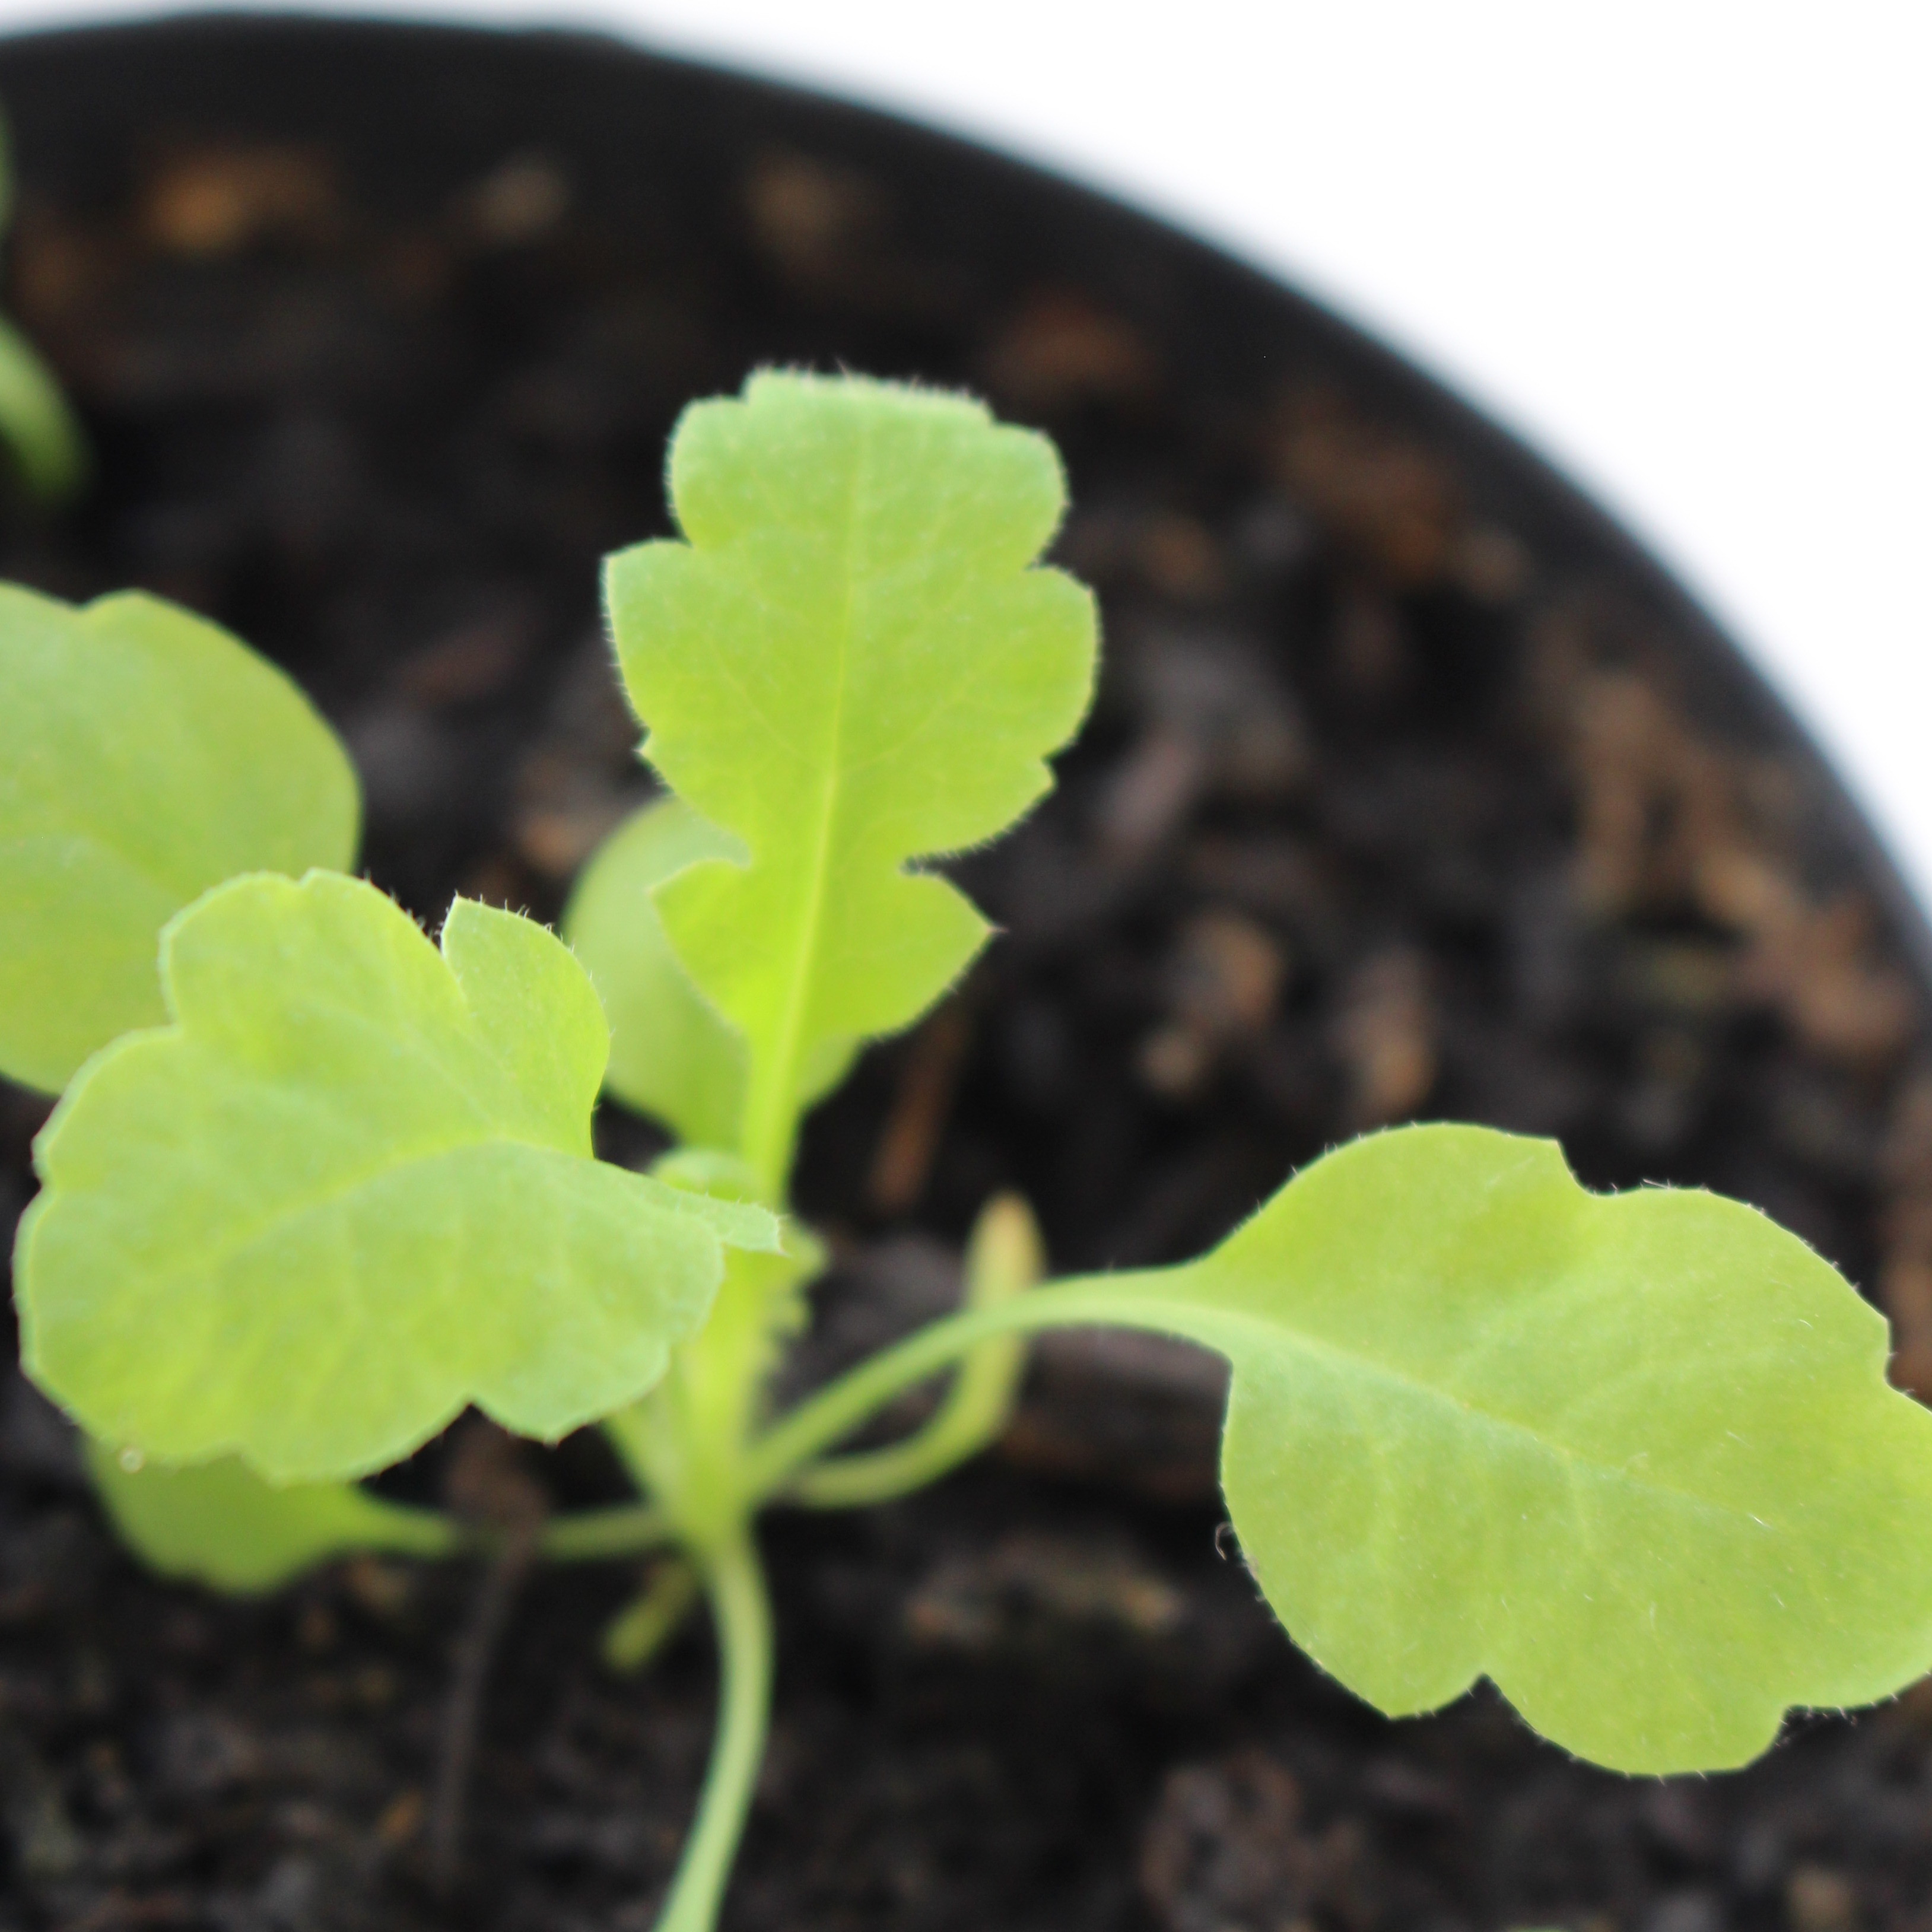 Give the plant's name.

Papaver rhoeas
